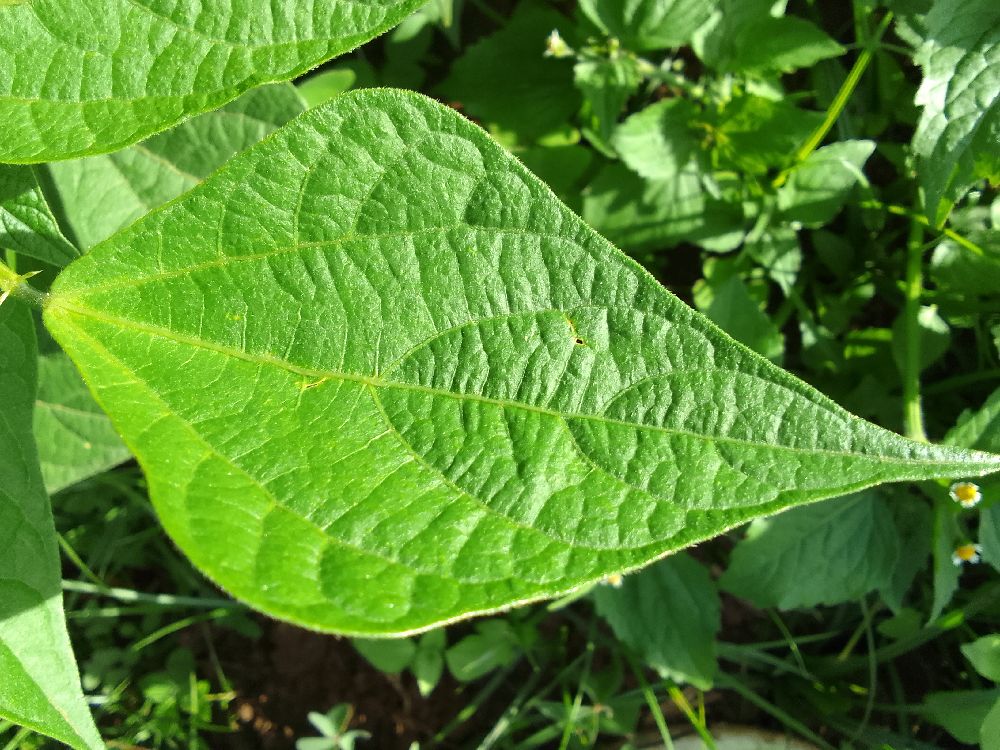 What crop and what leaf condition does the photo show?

common bean, healthy
